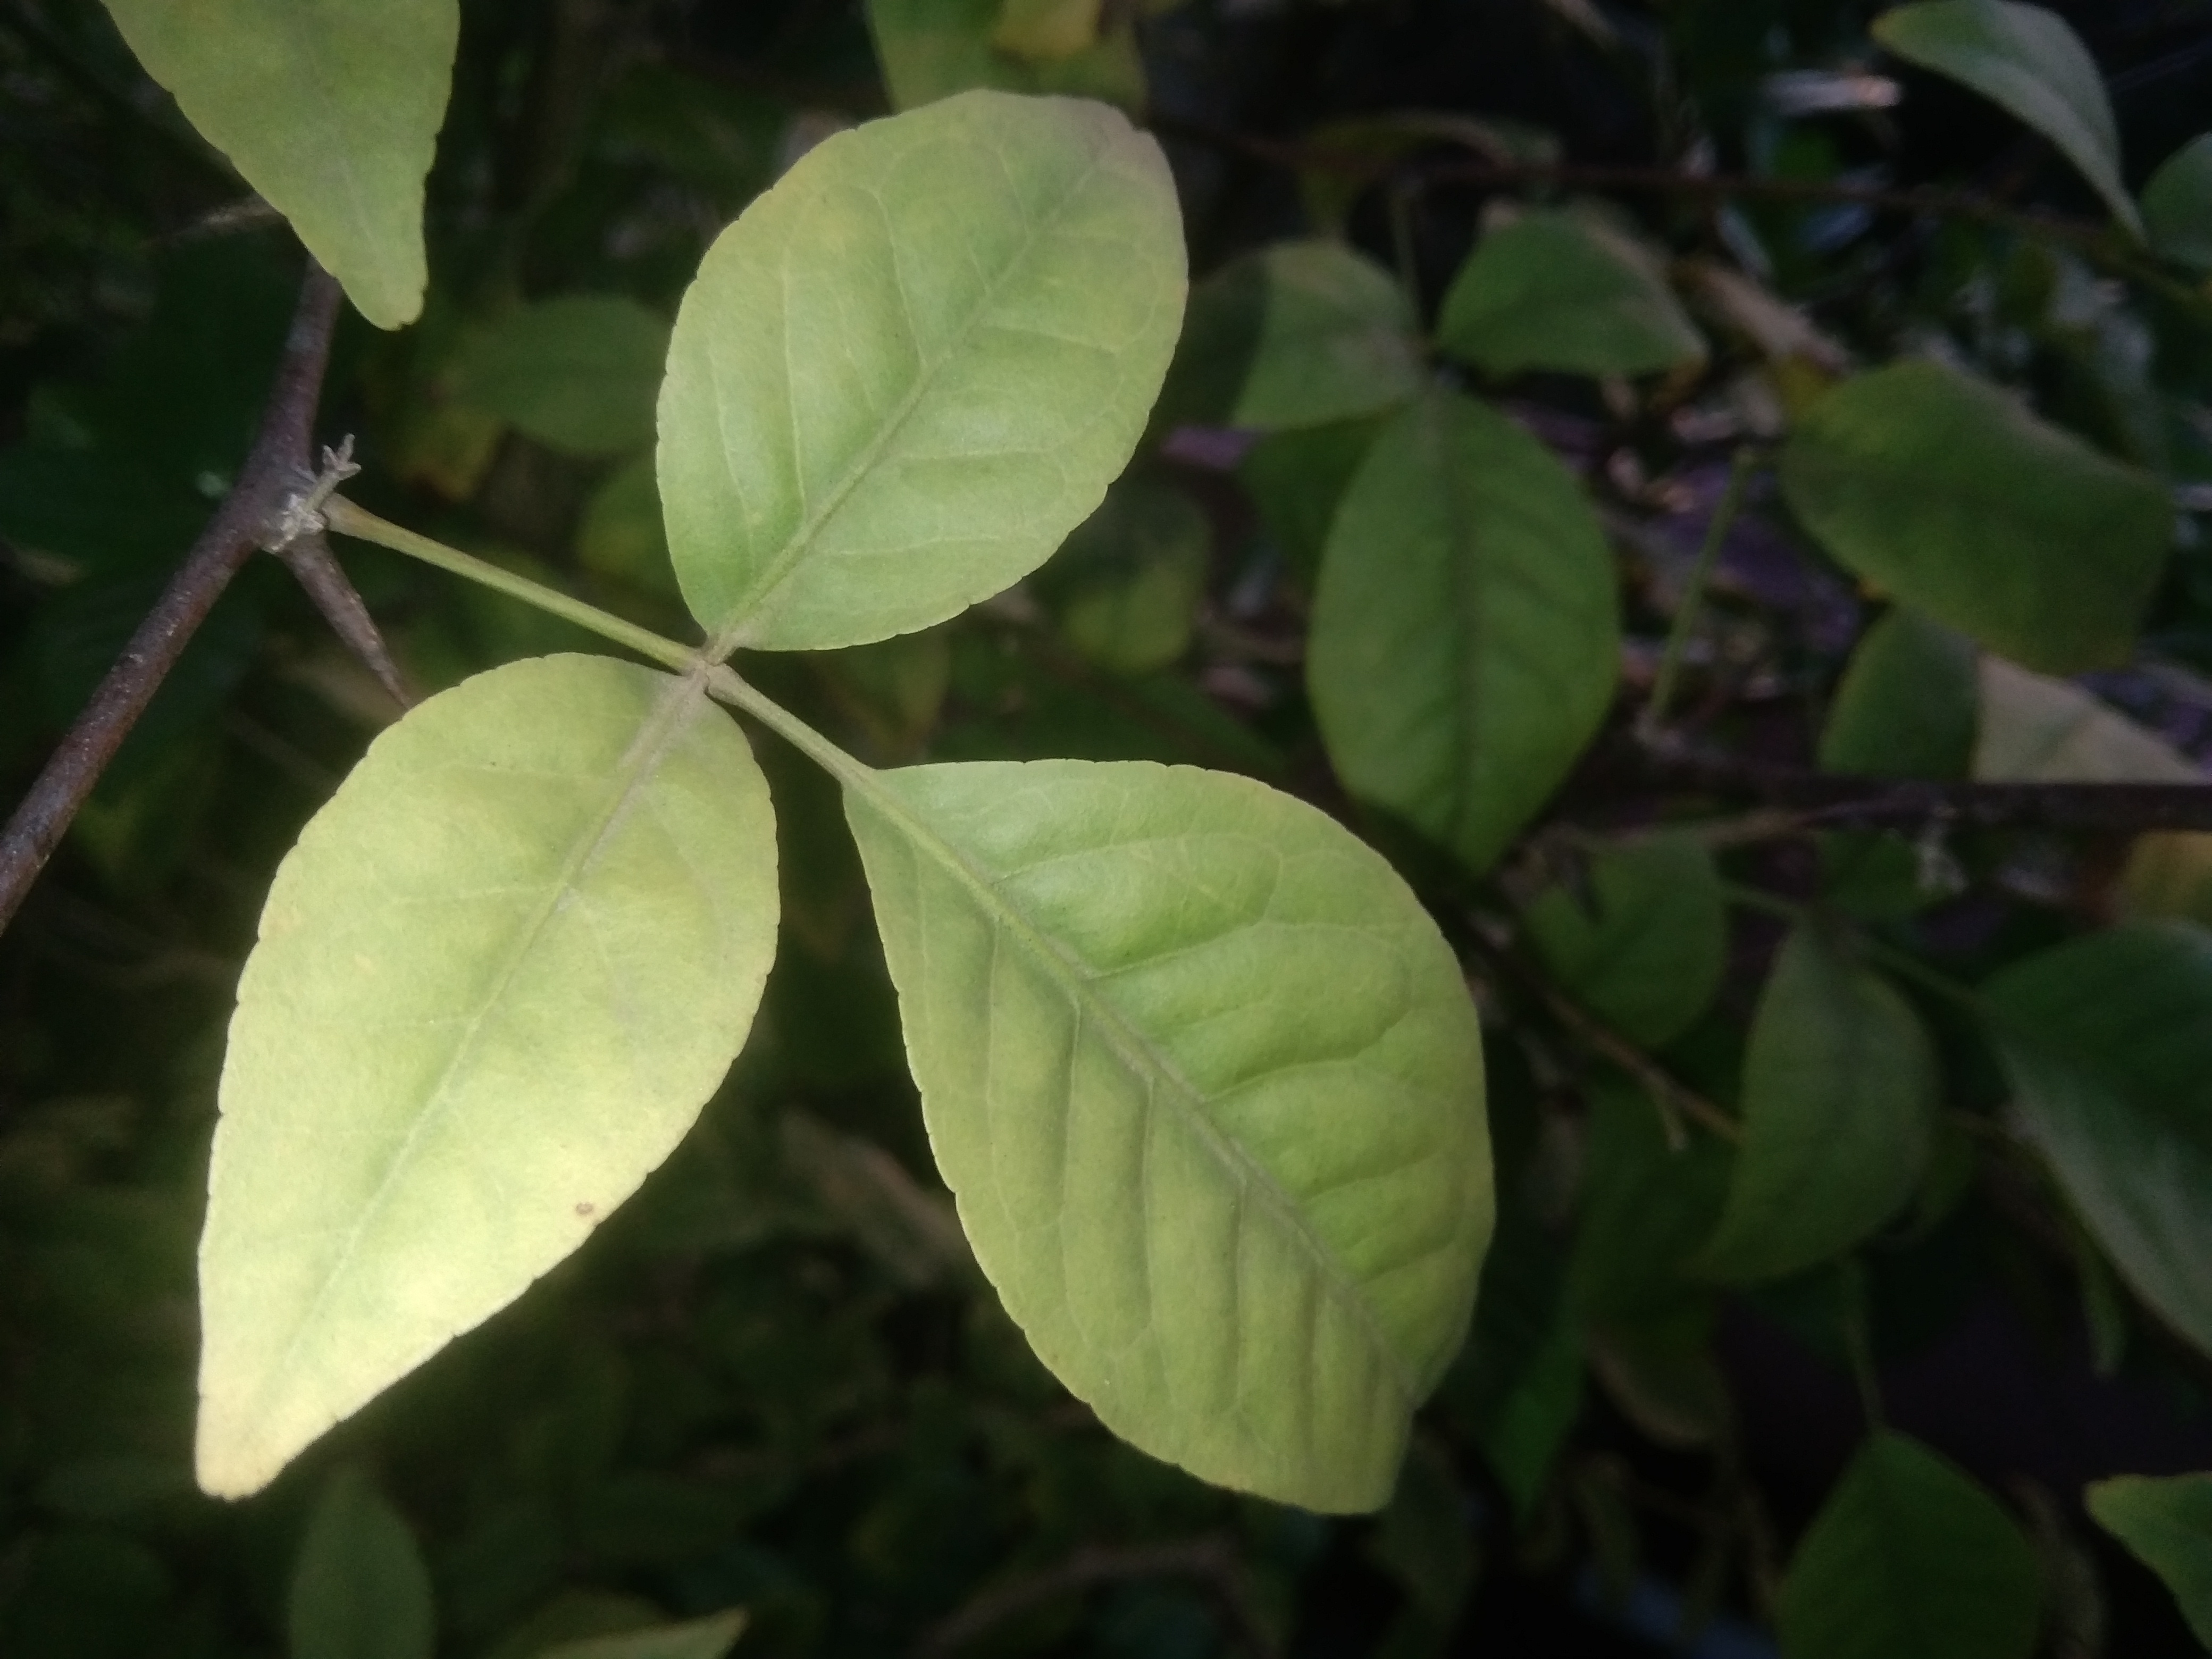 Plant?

wood apple
